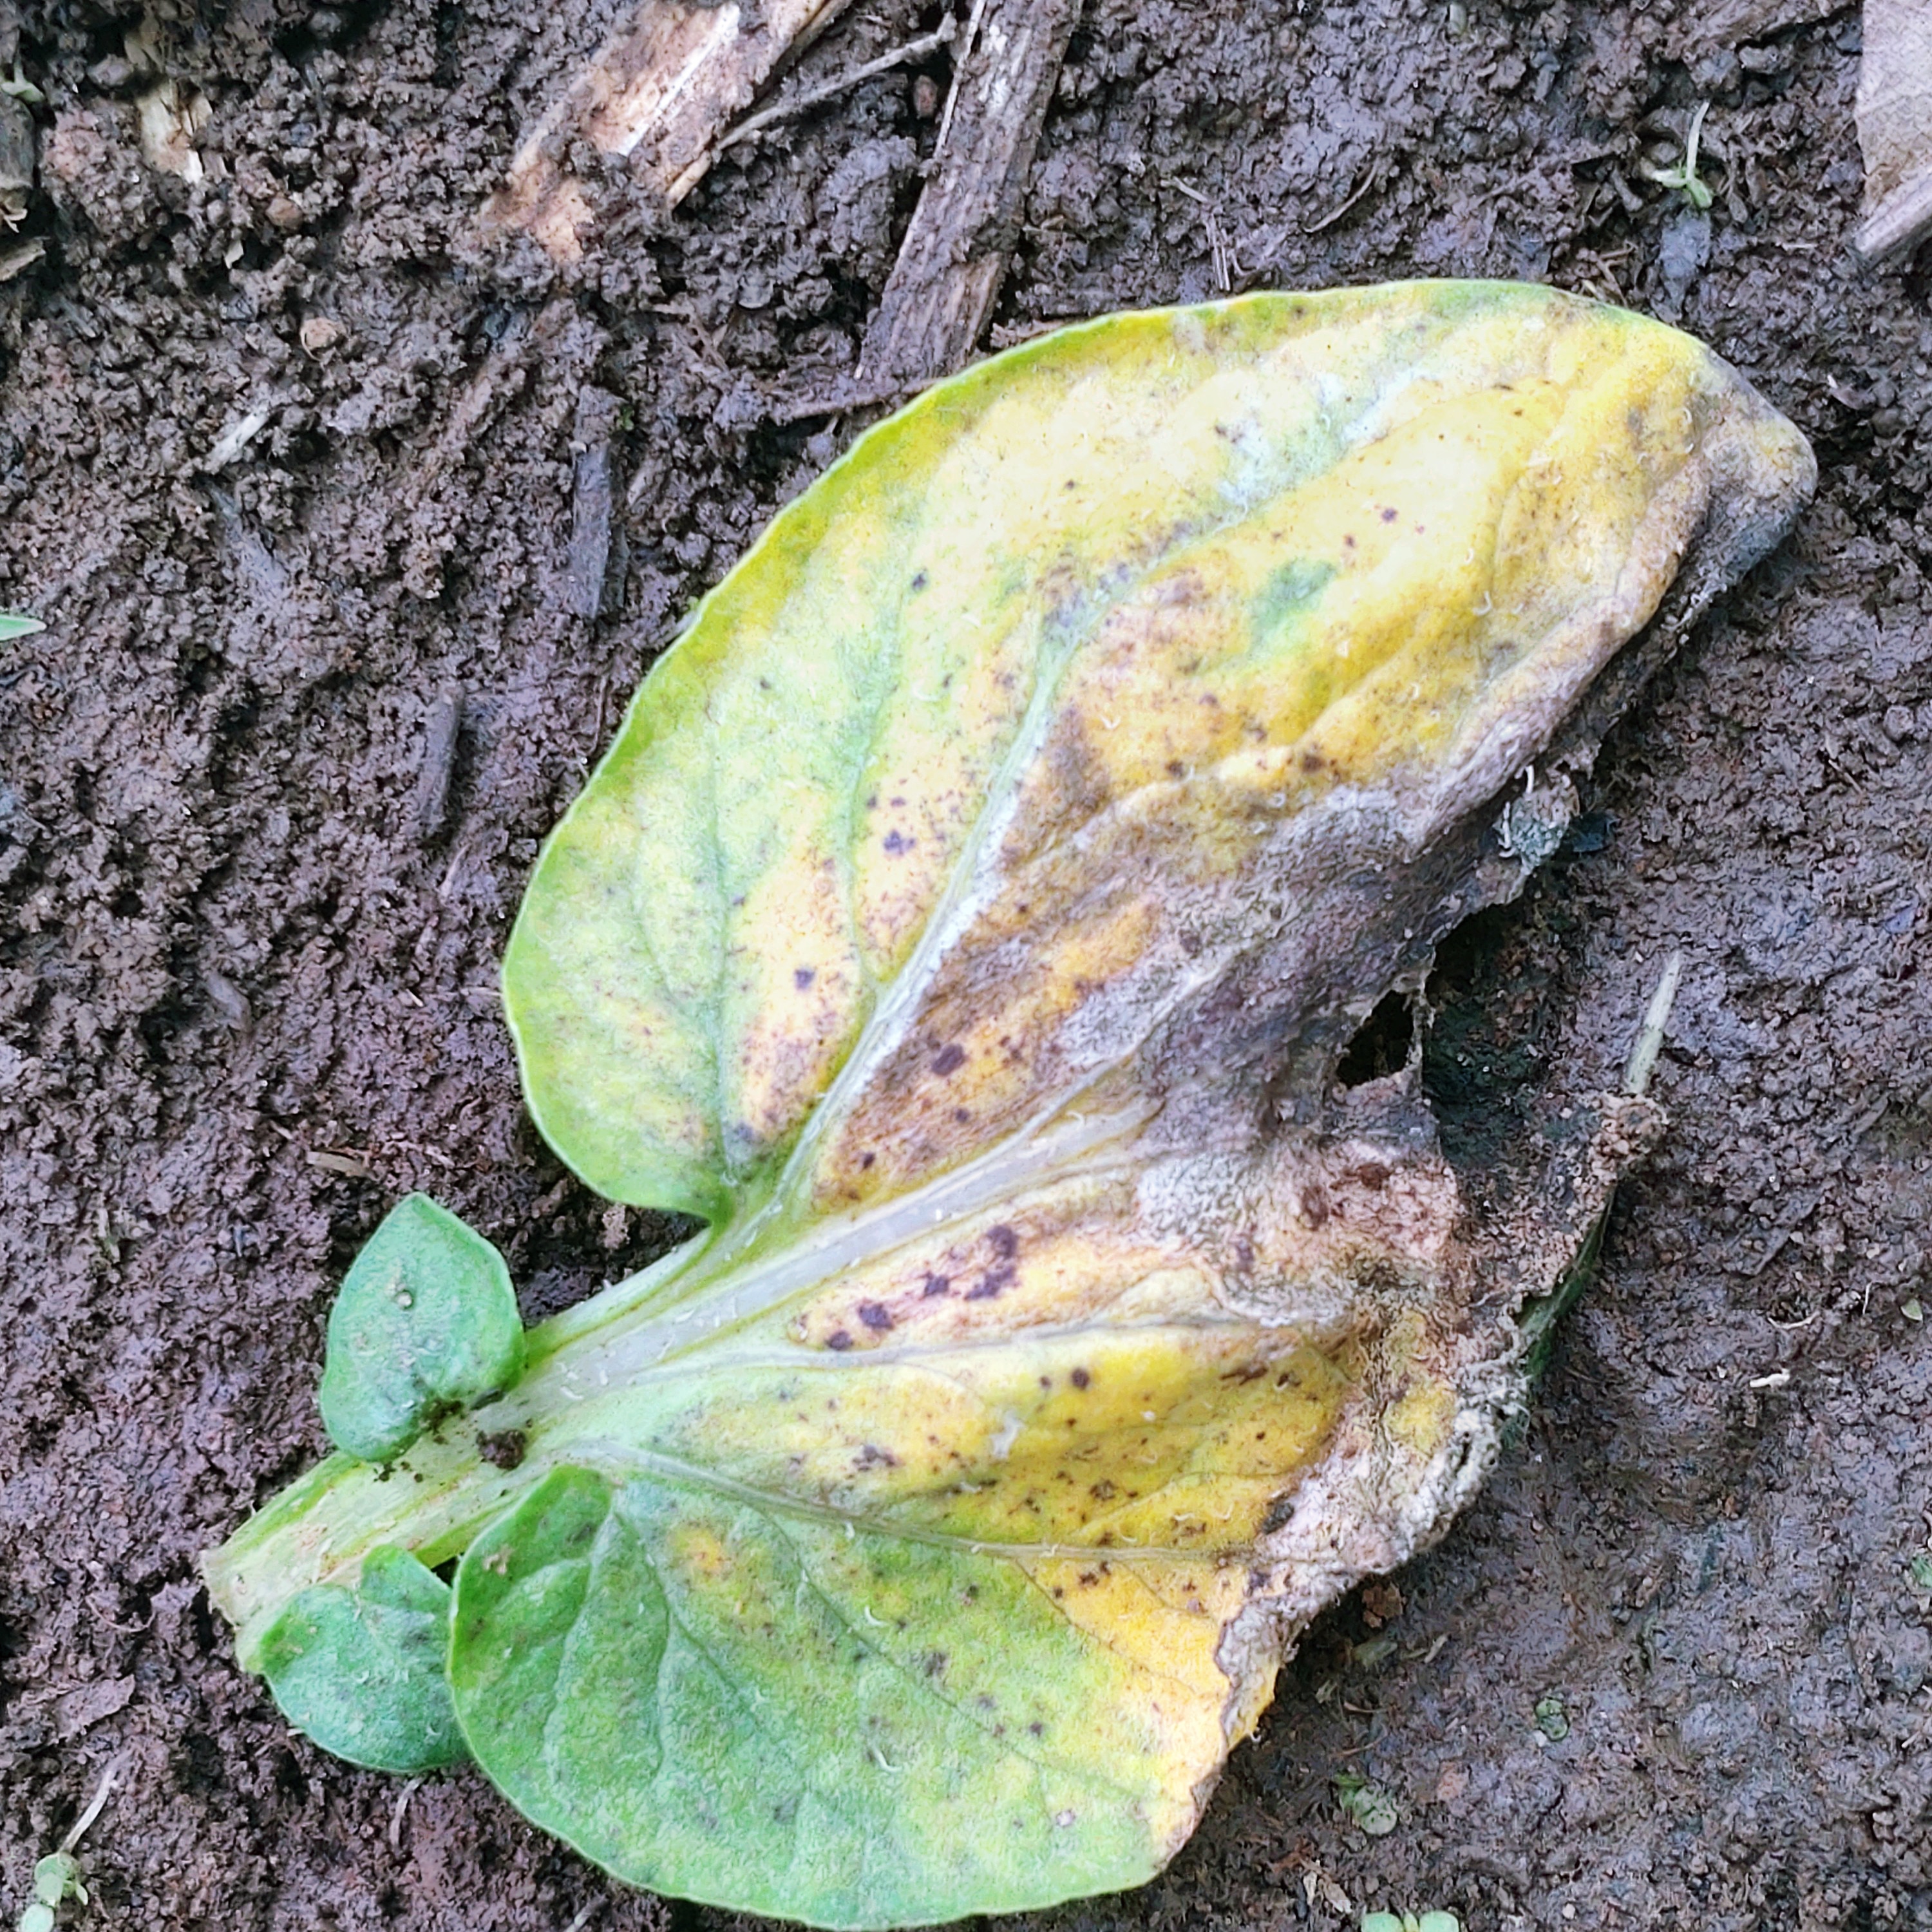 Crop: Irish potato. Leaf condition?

late blight
